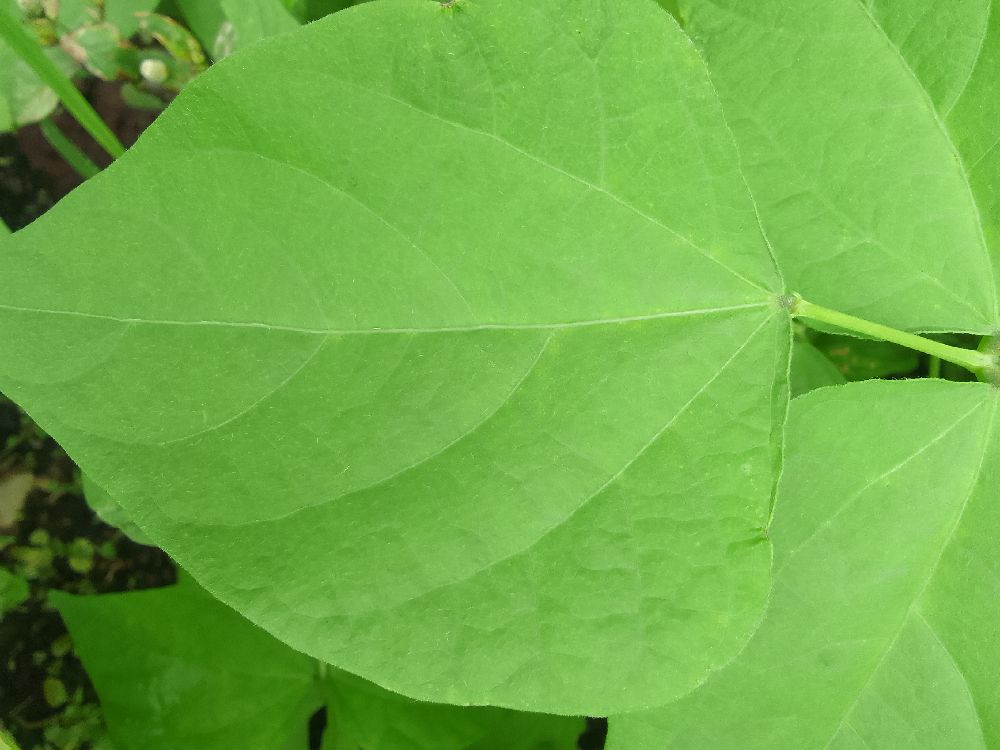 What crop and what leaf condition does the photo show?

common bean, healthy
